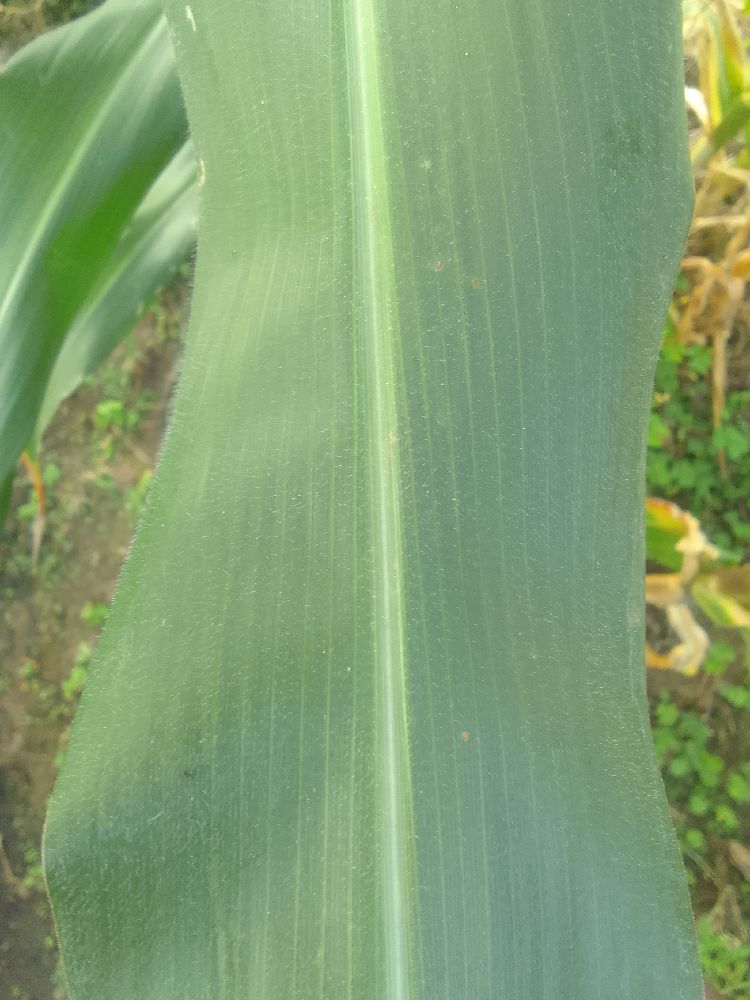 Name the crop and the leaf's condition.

maize, healthy
